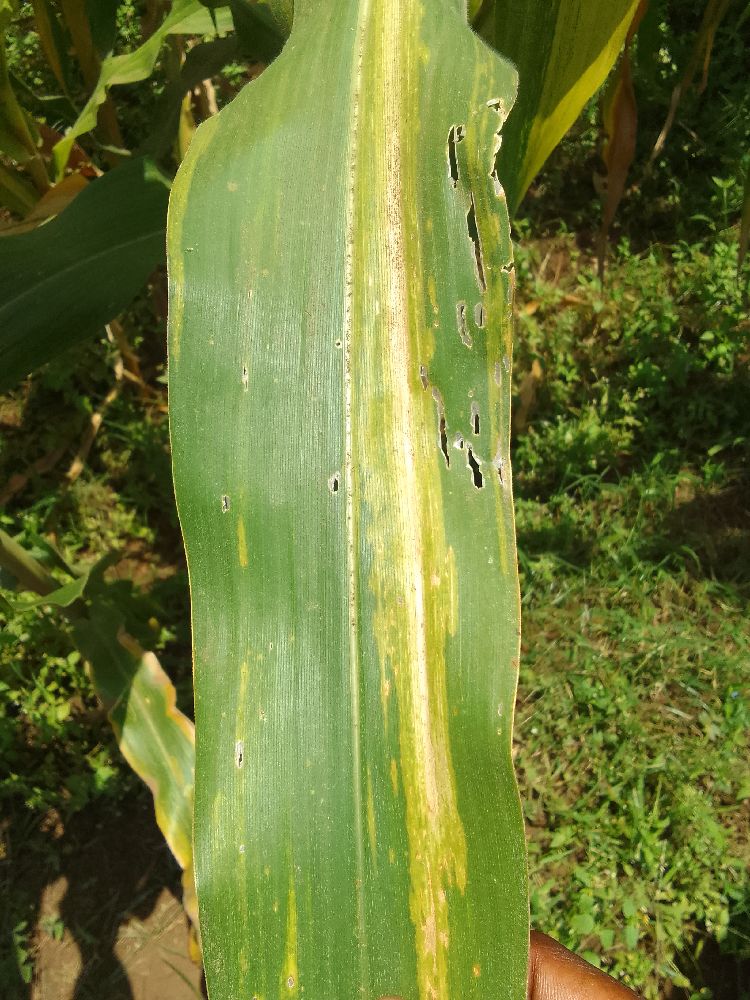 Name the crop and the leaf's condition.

maize, maize lethal necrosis
